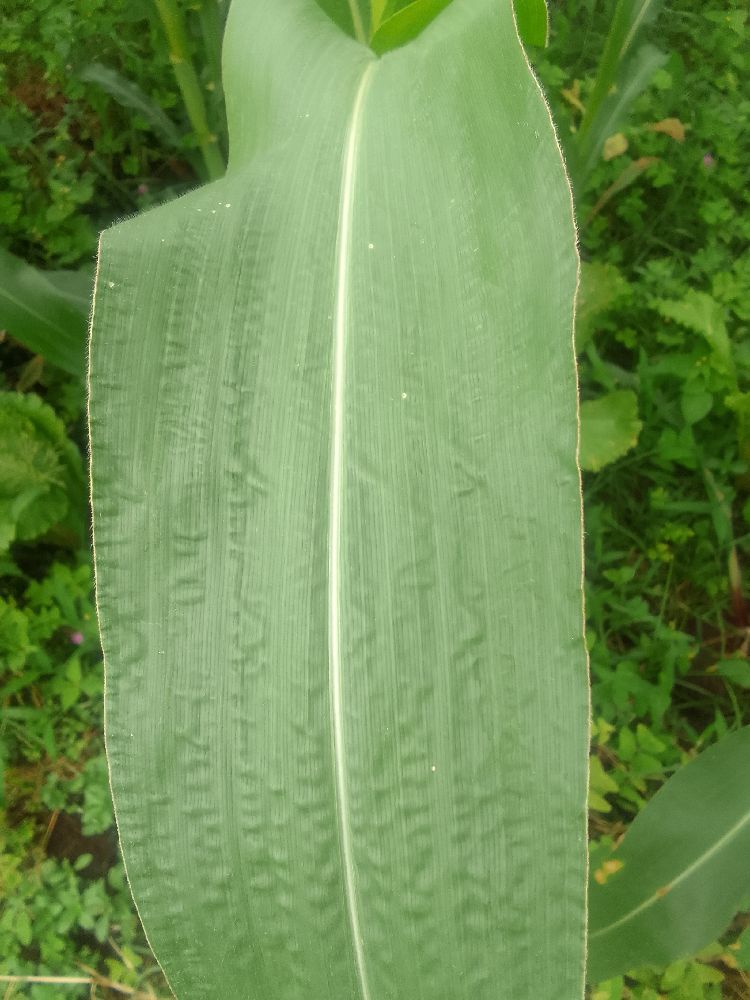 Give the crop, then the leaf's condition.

maize, healthy
